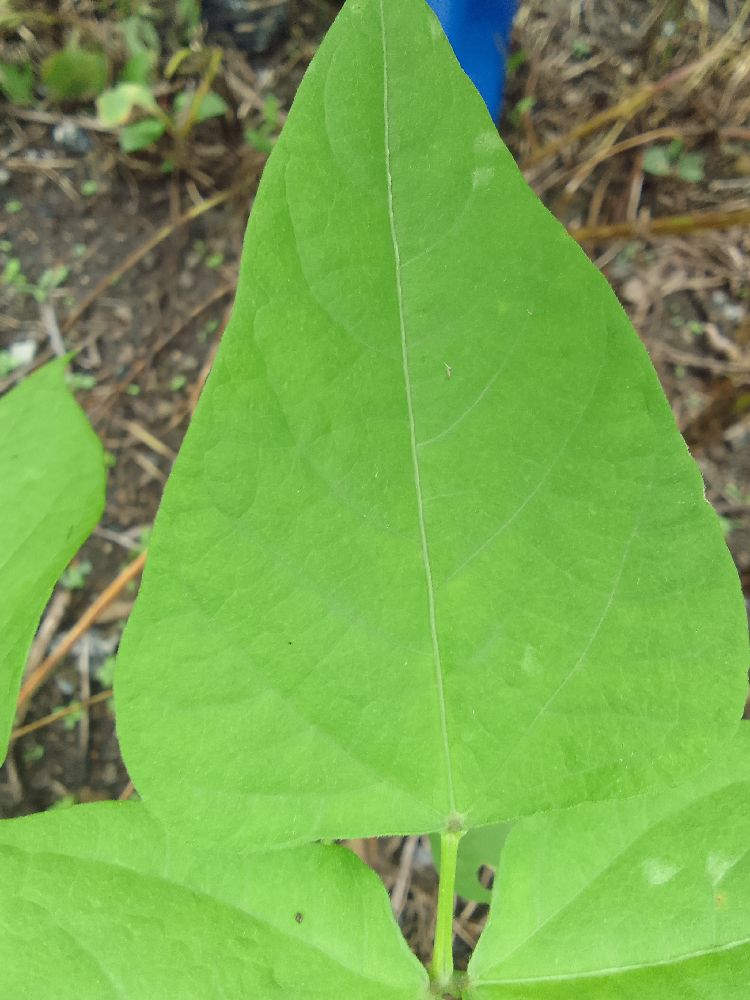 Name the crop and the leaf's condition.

common bean, healthy
